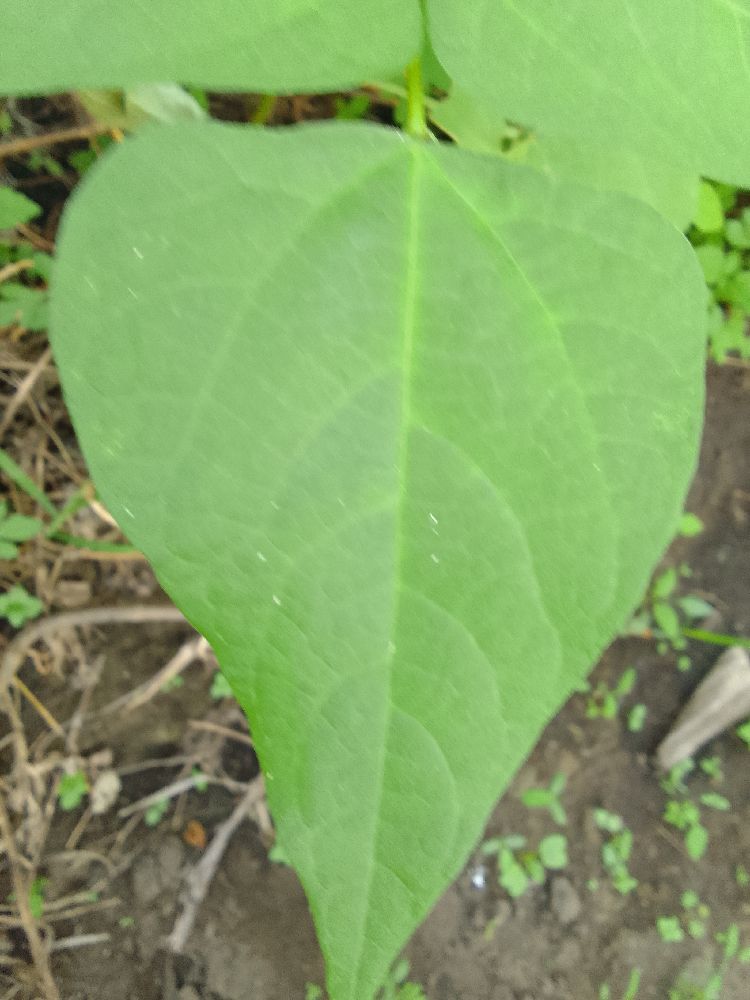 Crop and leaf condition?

common bean, healthy
